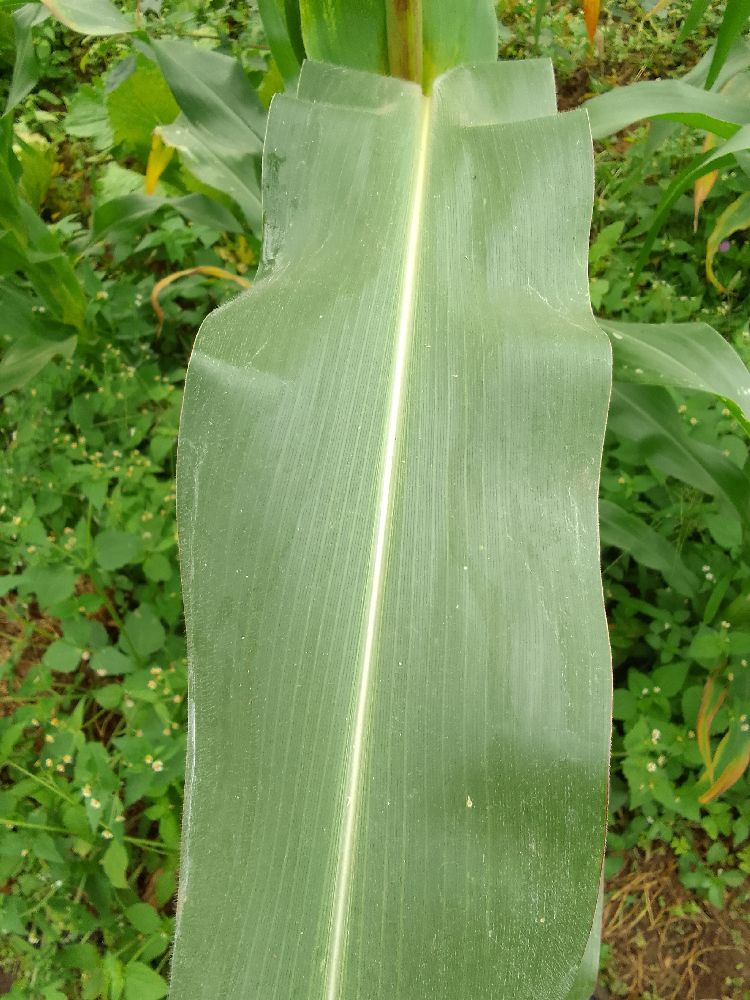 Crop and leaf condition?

maize, healthy
